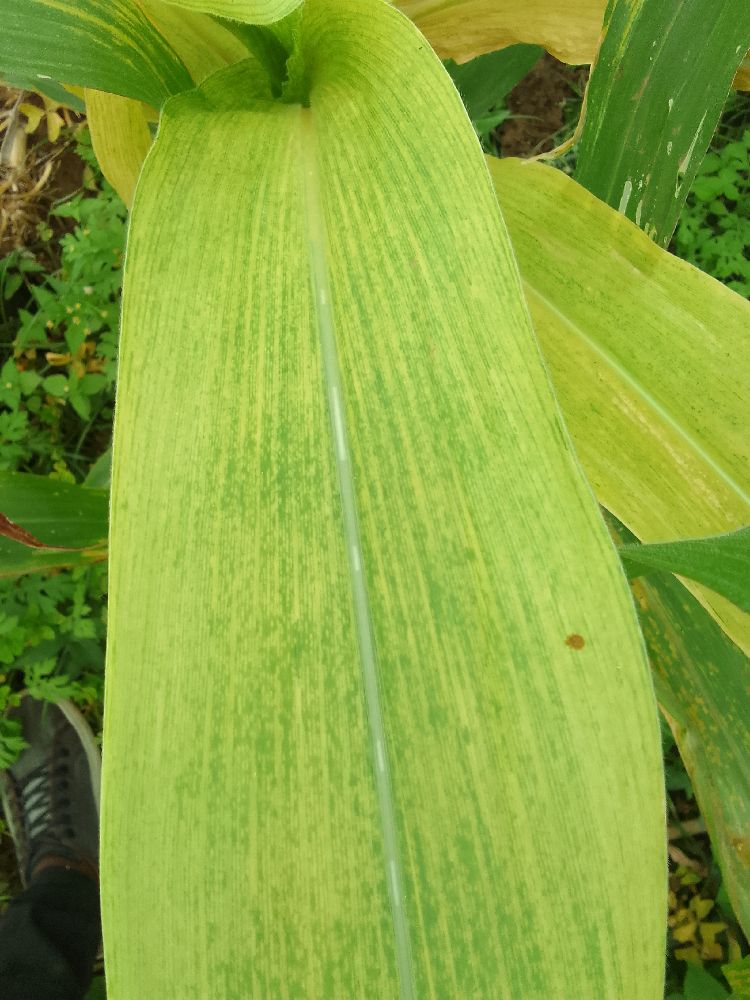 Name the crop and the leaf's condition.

maize, maize lethal necrosis
